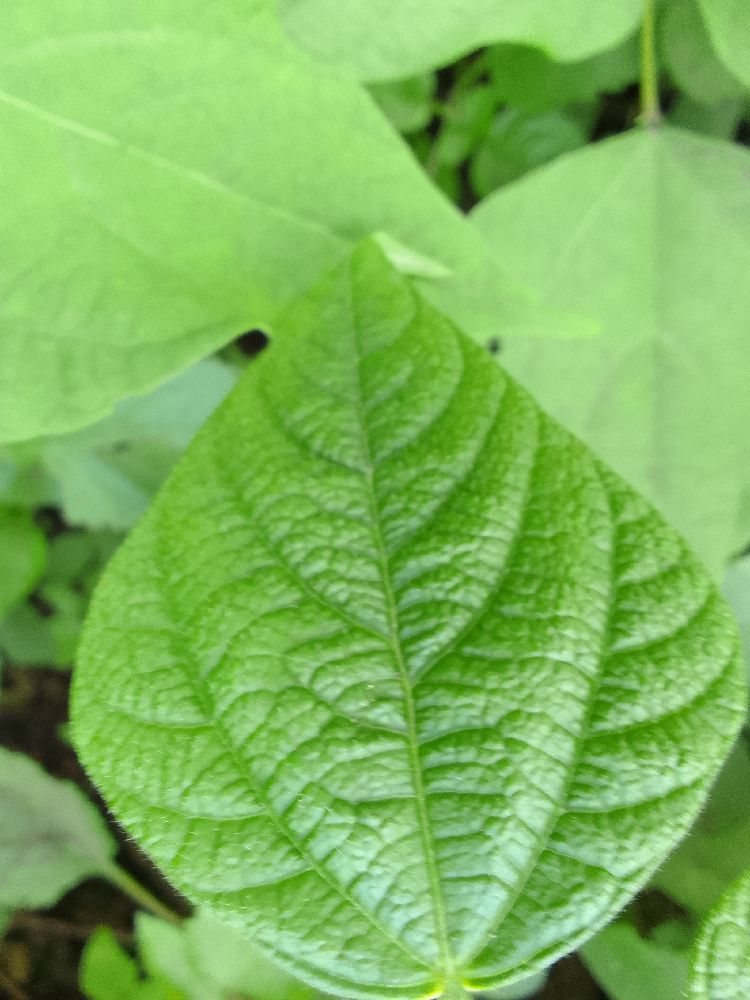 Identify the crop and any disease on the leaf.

common bean, healthy
